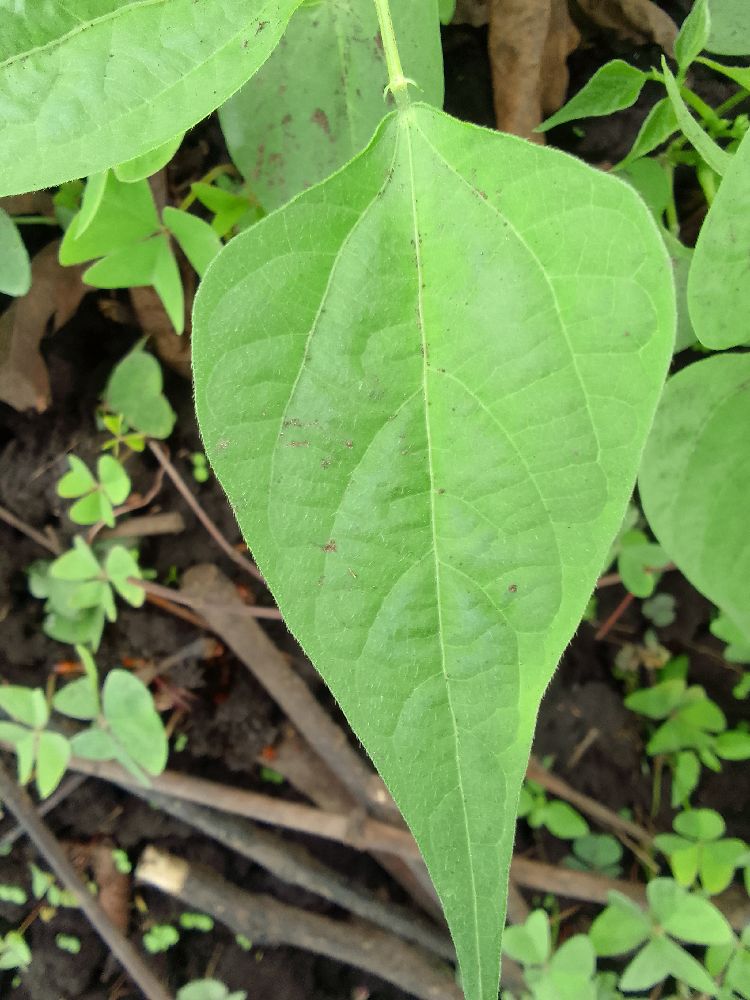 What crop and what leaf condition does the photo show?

common bean, healthy
